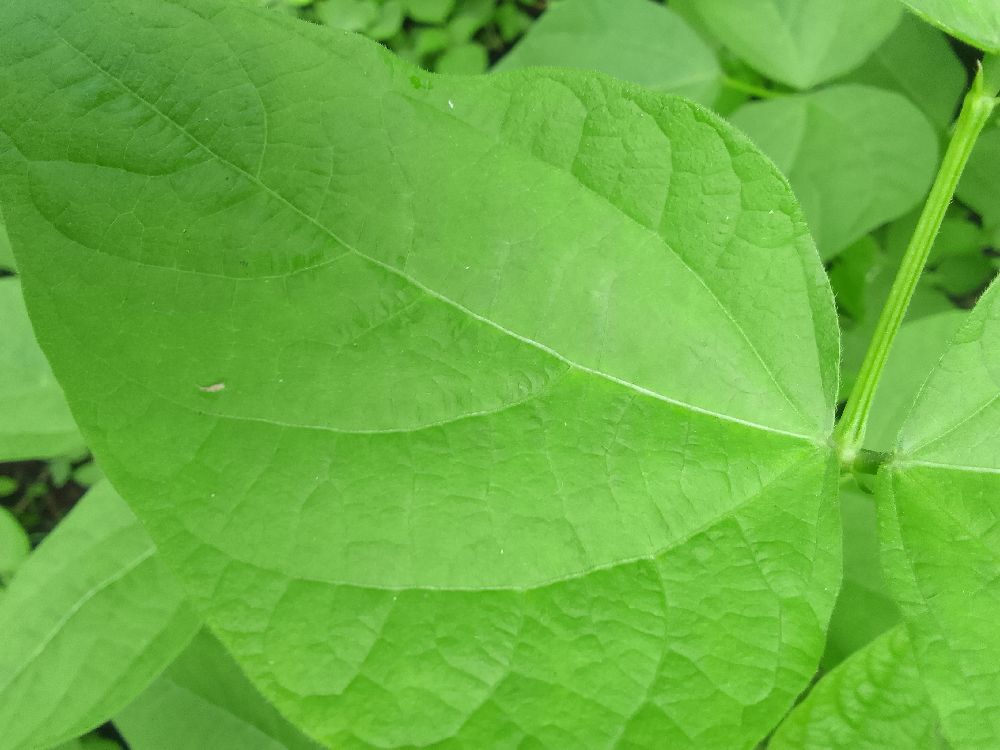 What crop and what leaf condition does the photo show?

common bean, healthy
